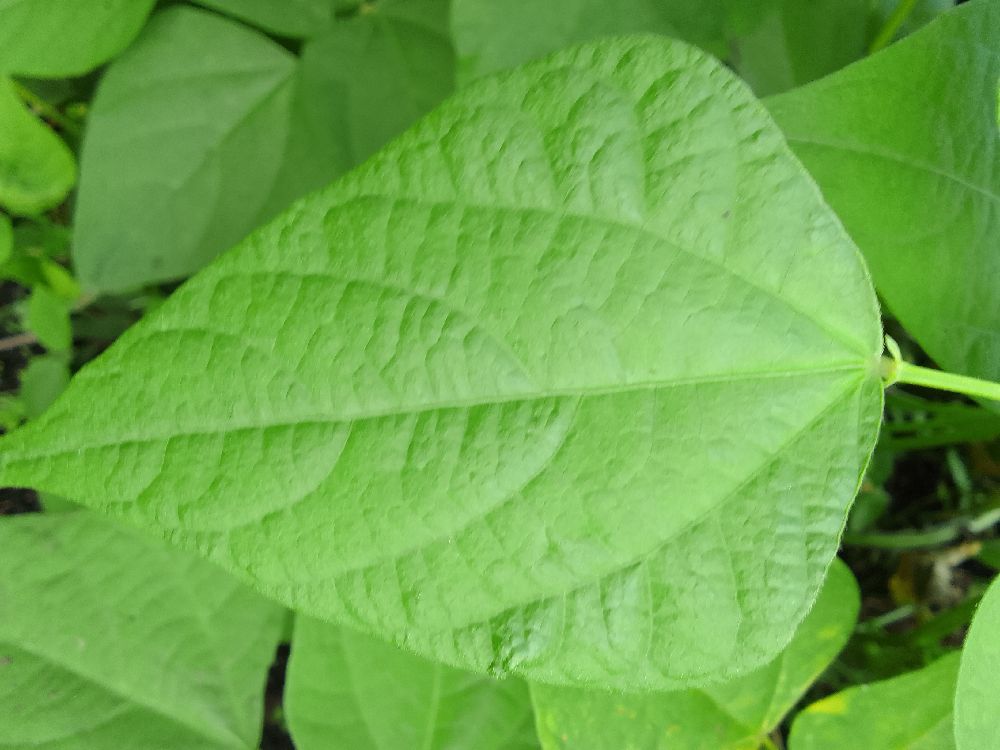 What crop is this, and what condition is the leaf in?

common bean, healthy
